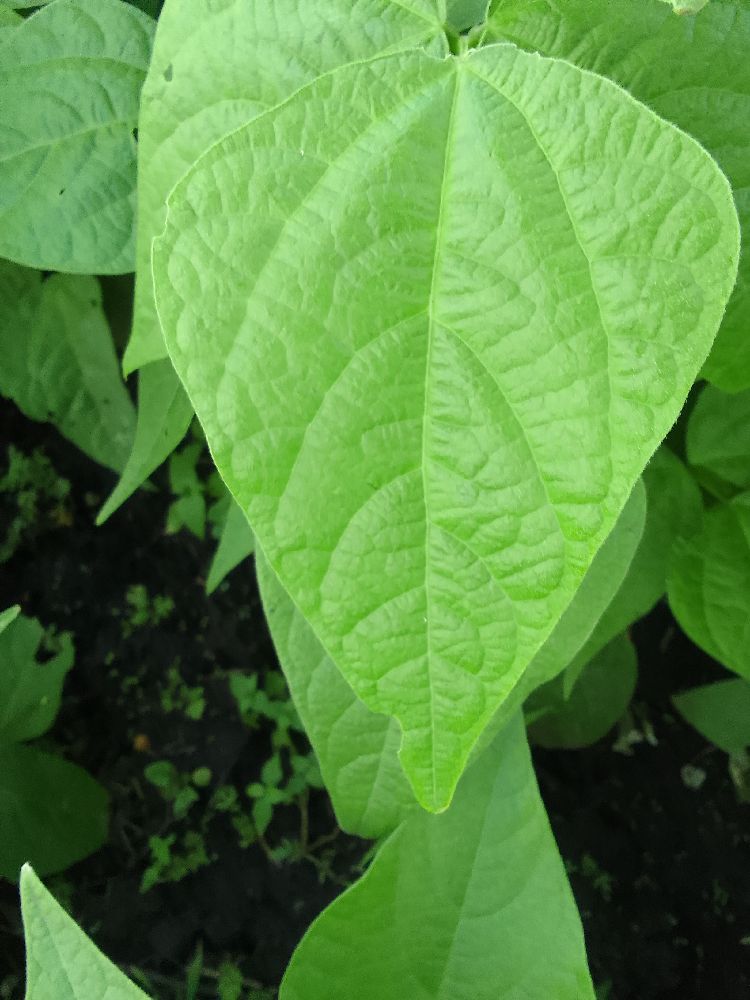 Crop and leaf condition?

common bean, healthy
